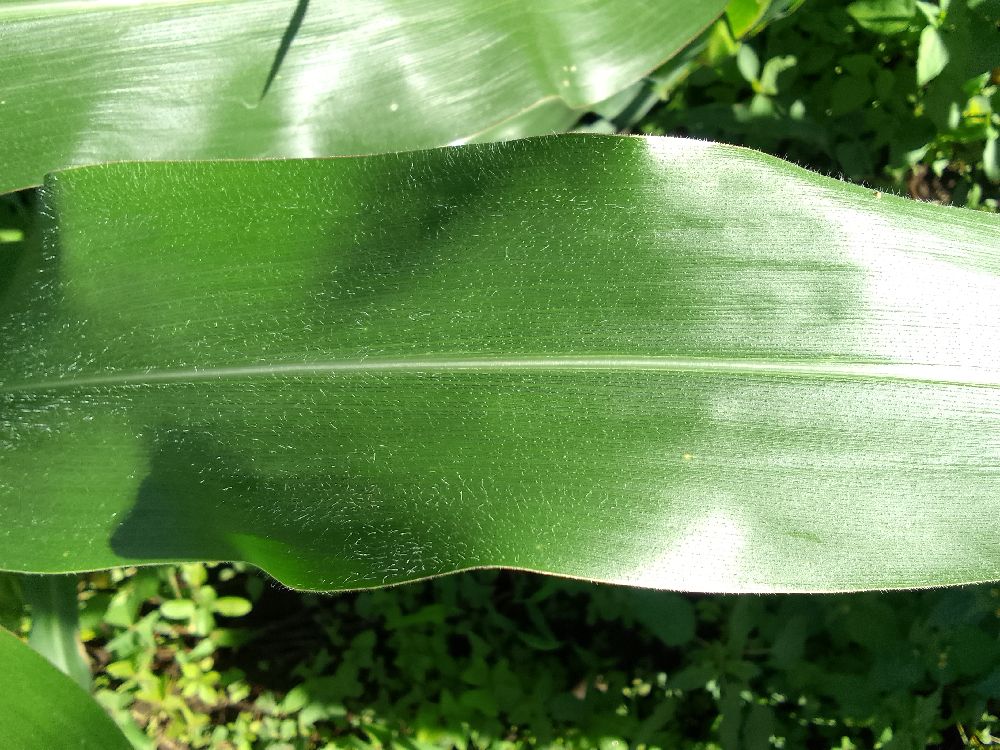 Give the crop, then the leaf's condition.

maize, healthy
